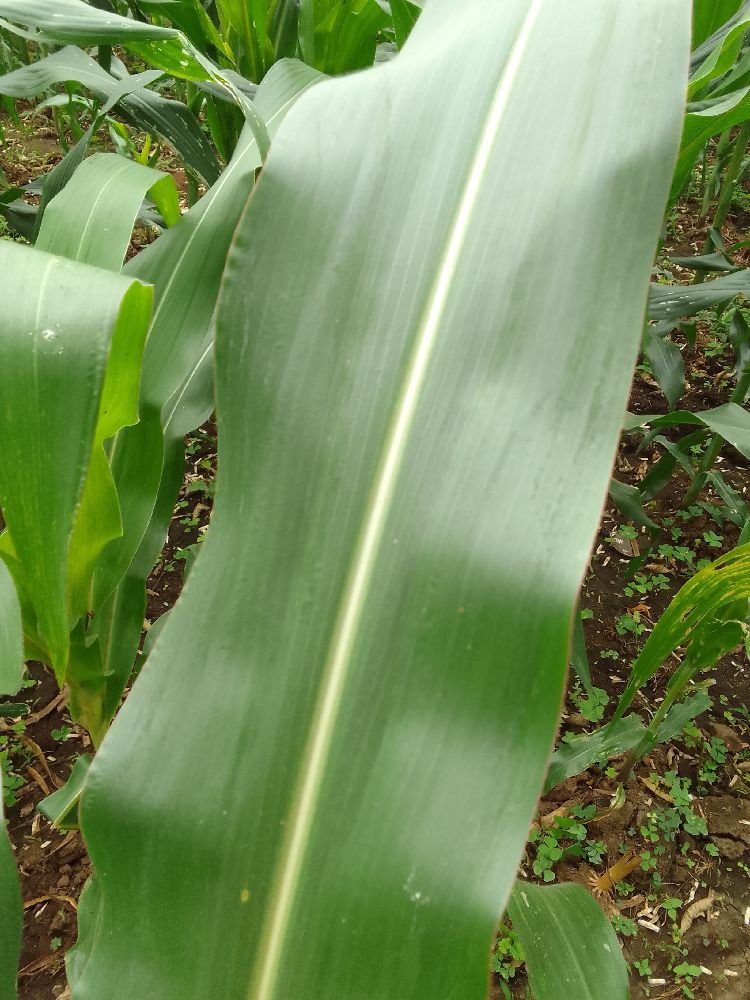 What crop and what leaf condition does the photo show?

maize, healthy
